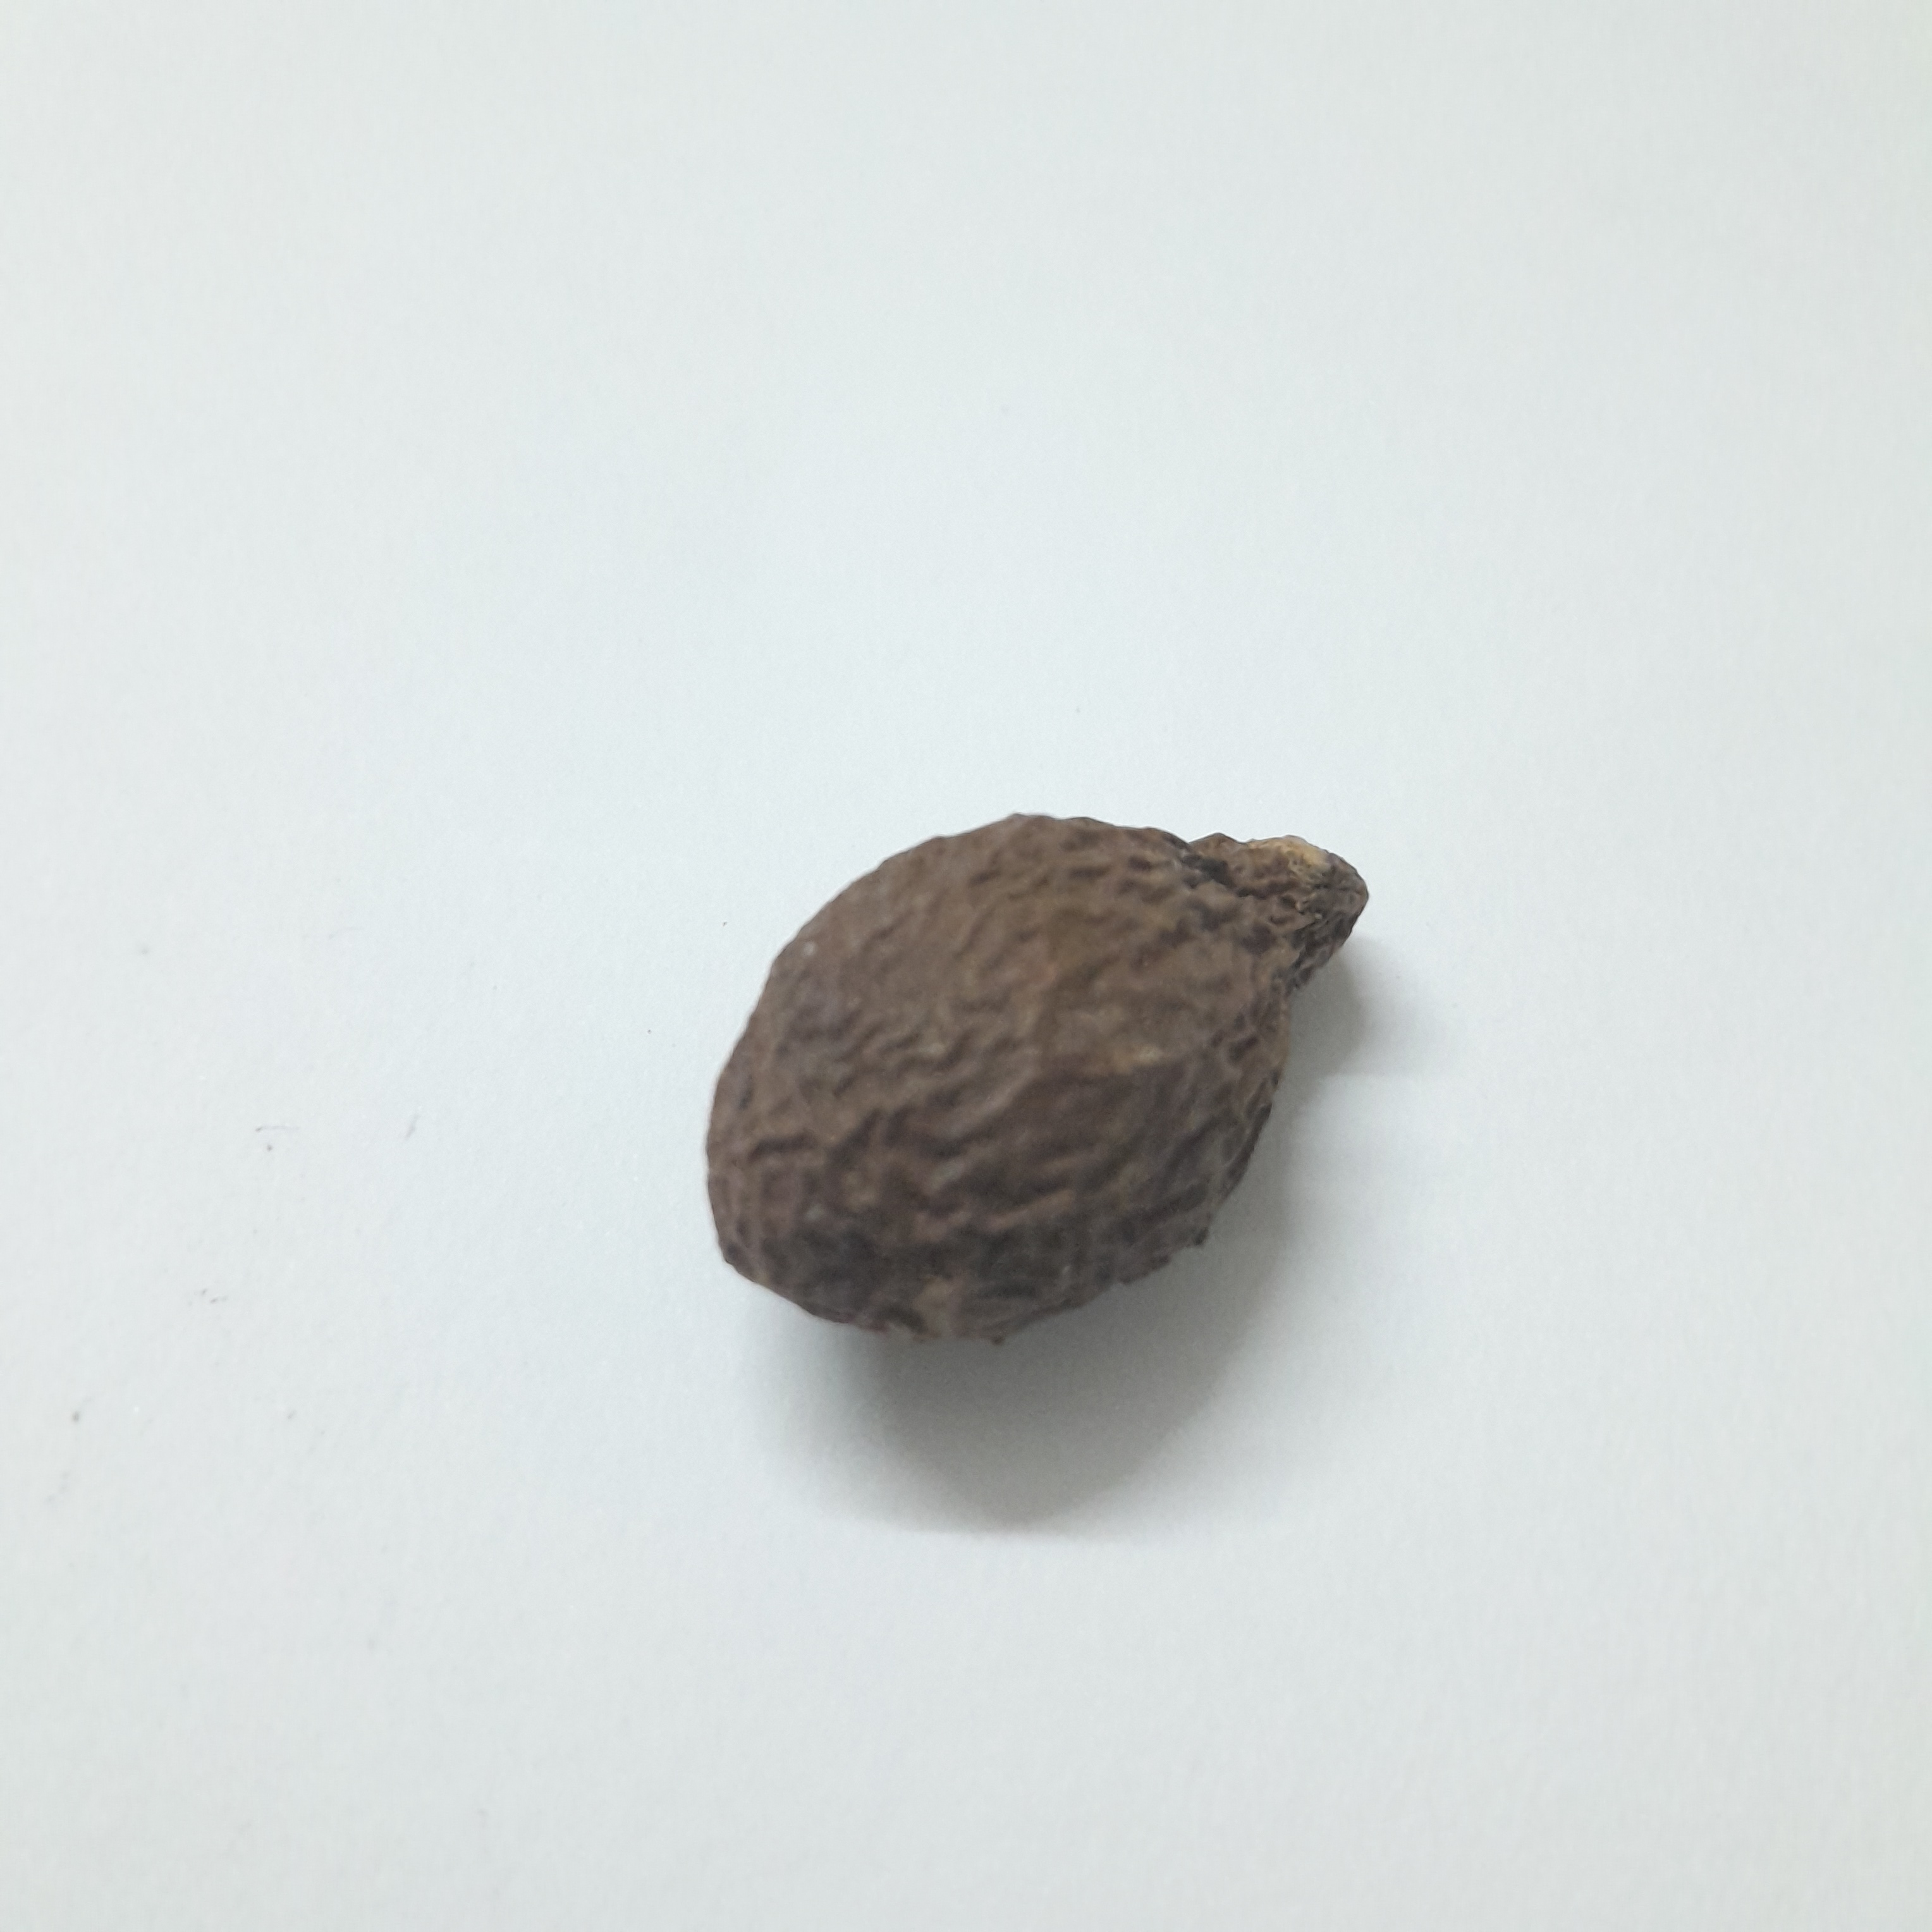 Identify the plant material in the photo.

niranjanphal
